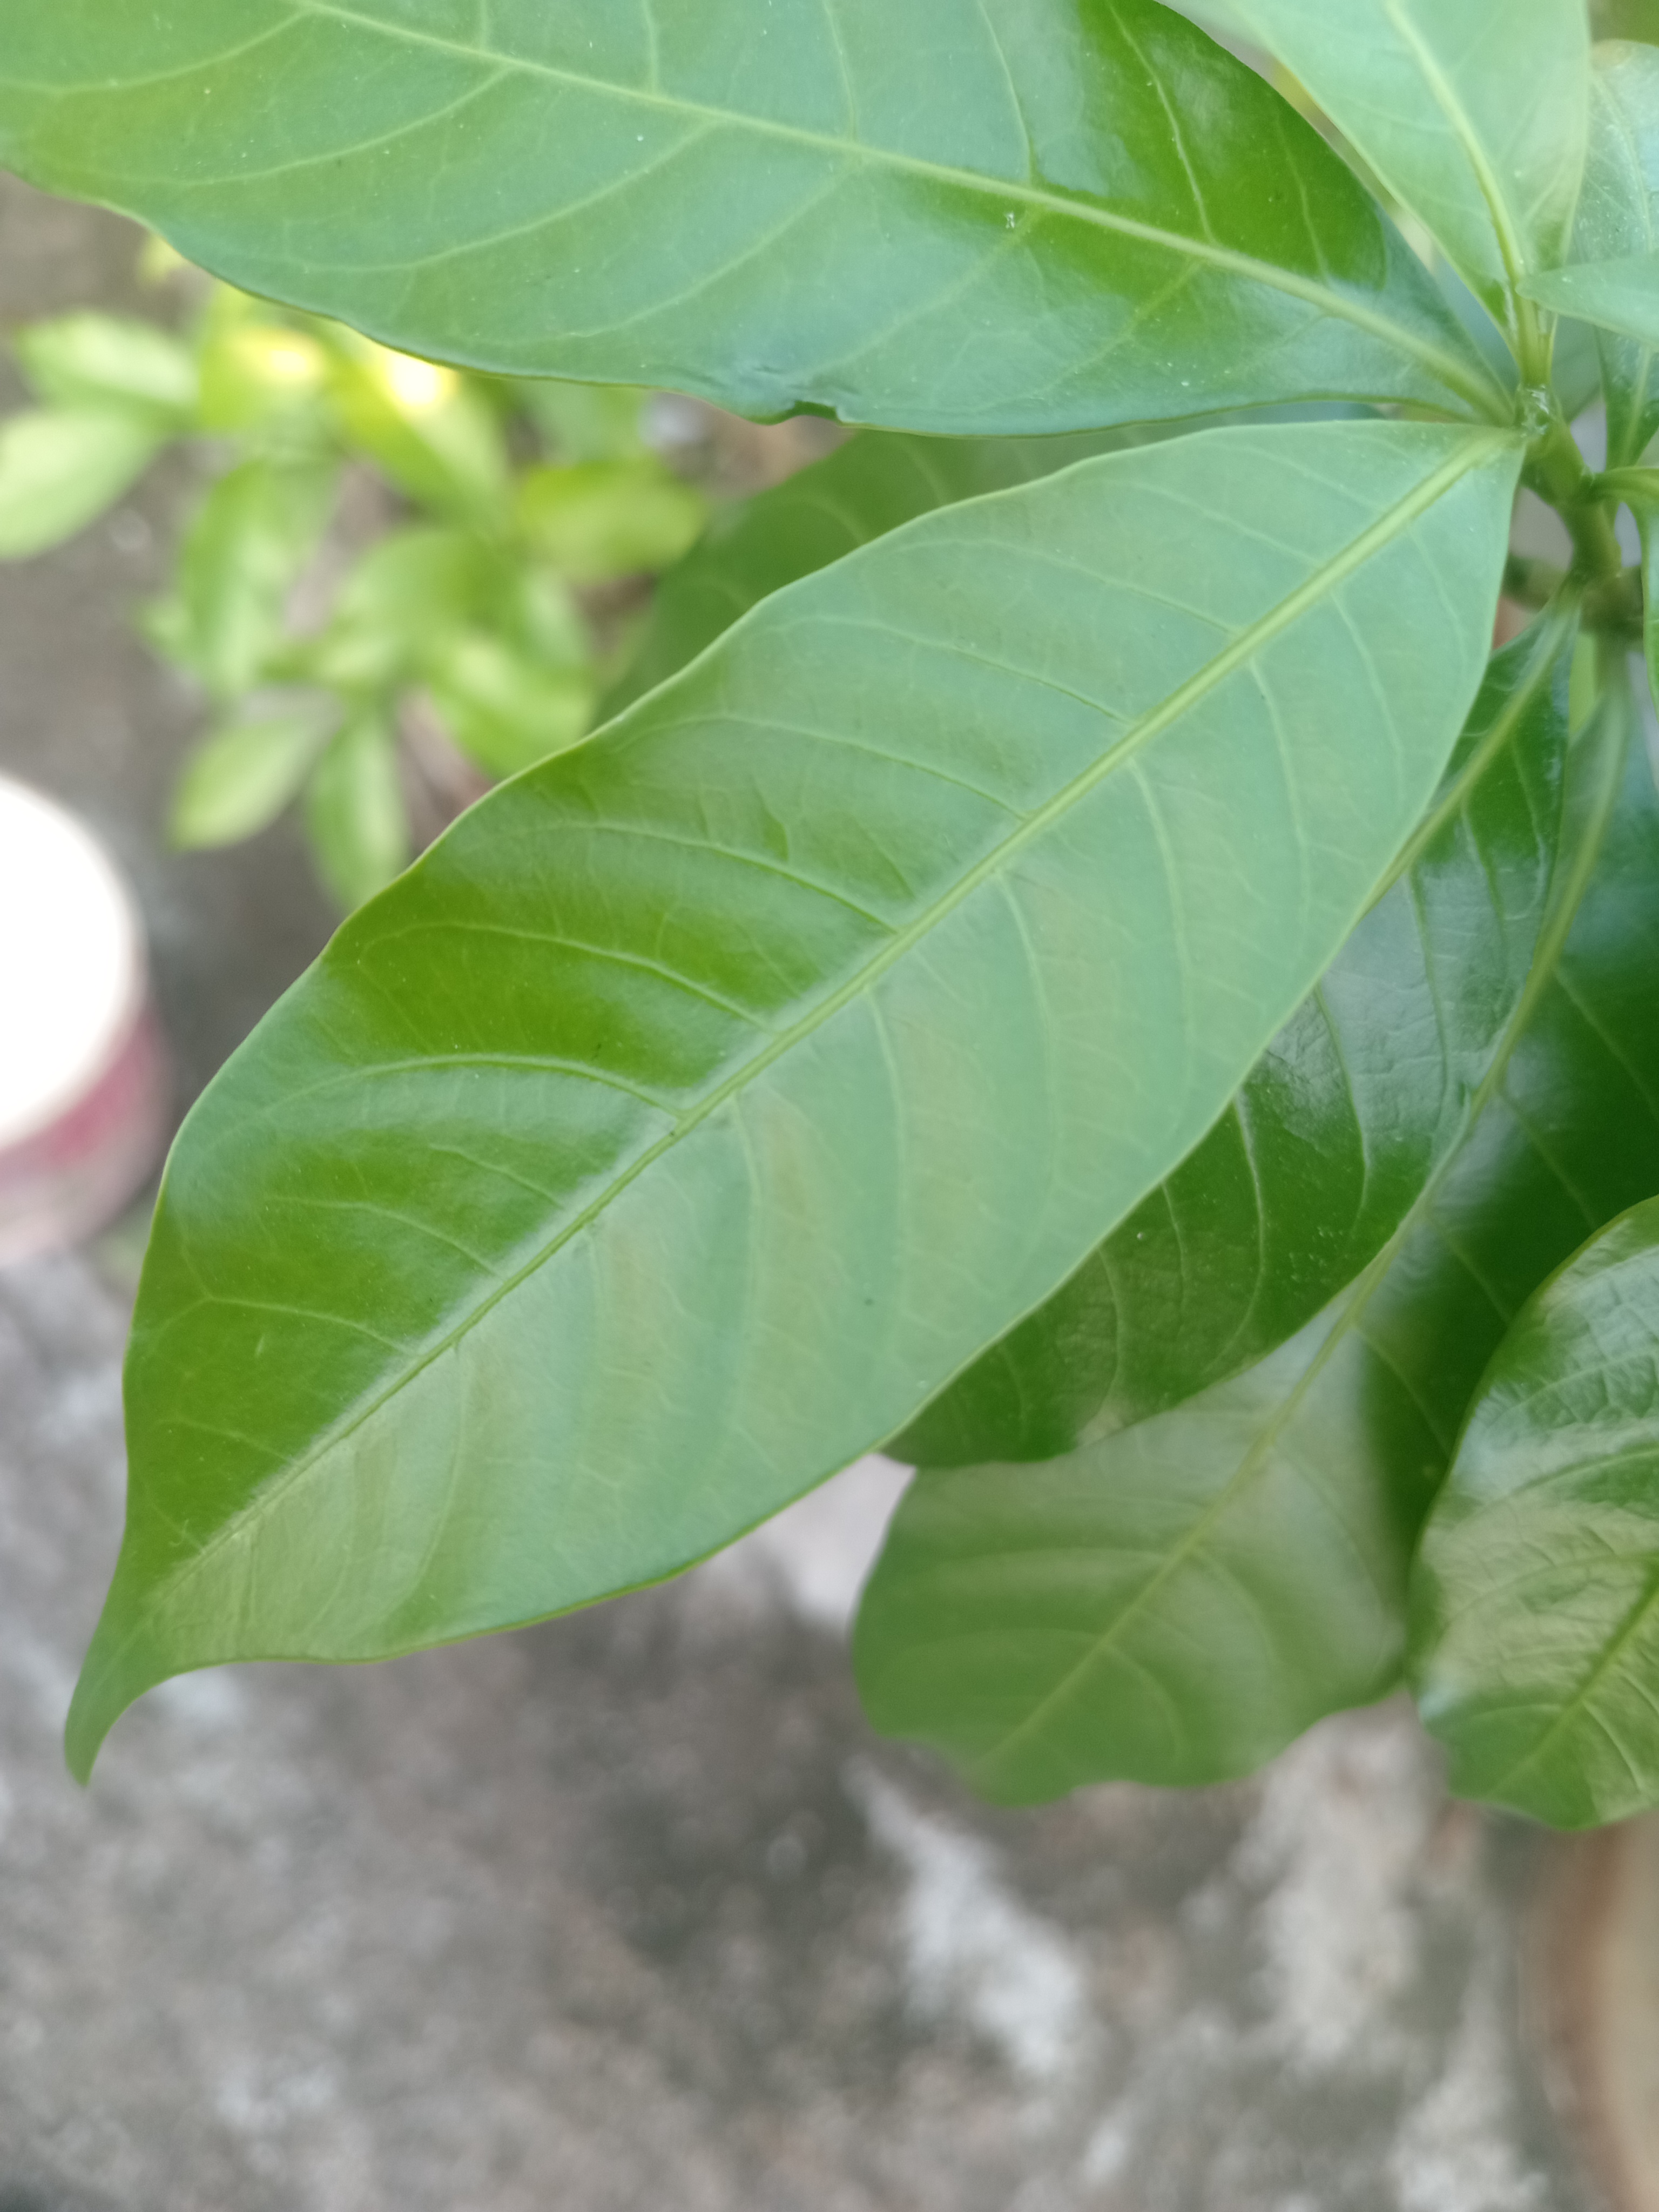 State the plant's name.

togor
